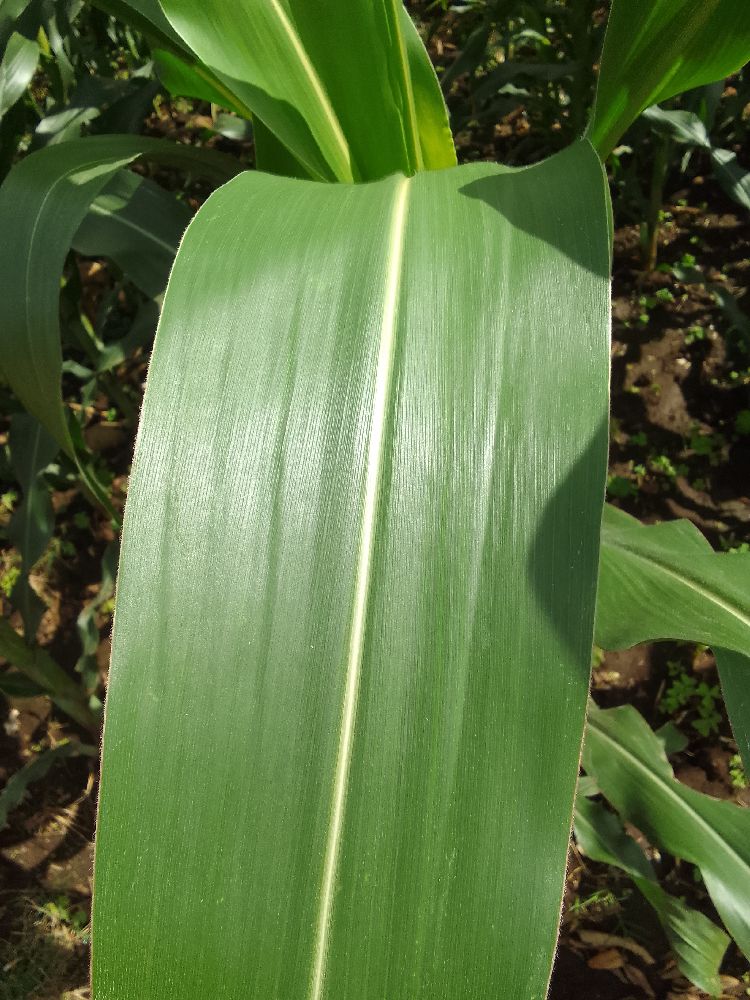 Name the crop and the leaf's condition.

maize, healthy
